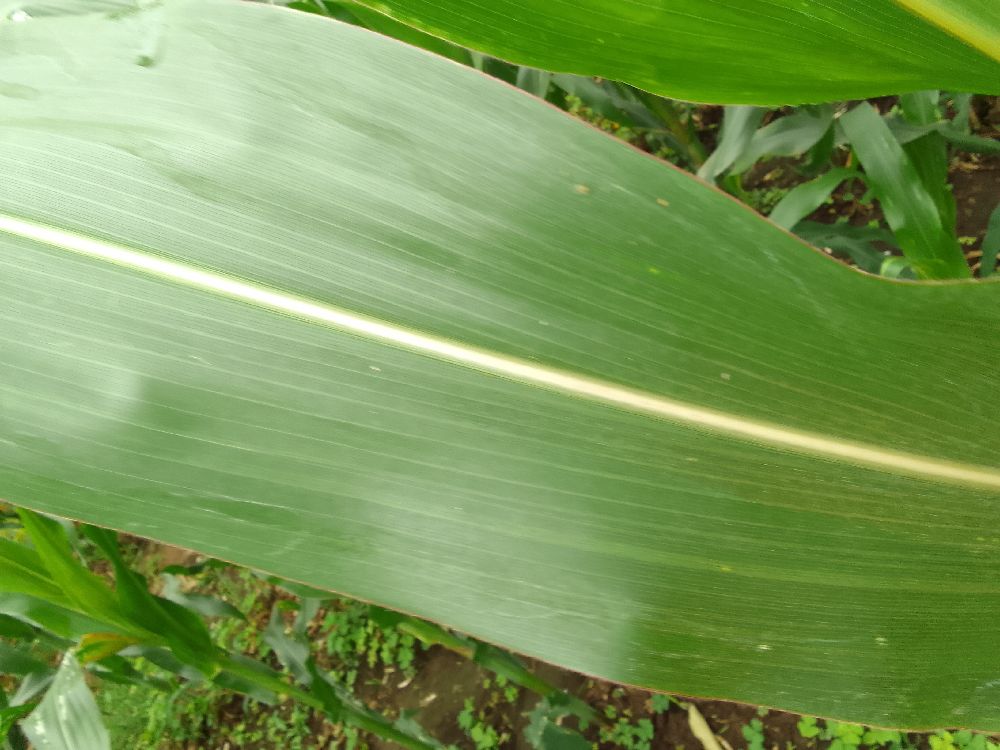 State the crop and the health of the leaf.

maize, healthy
